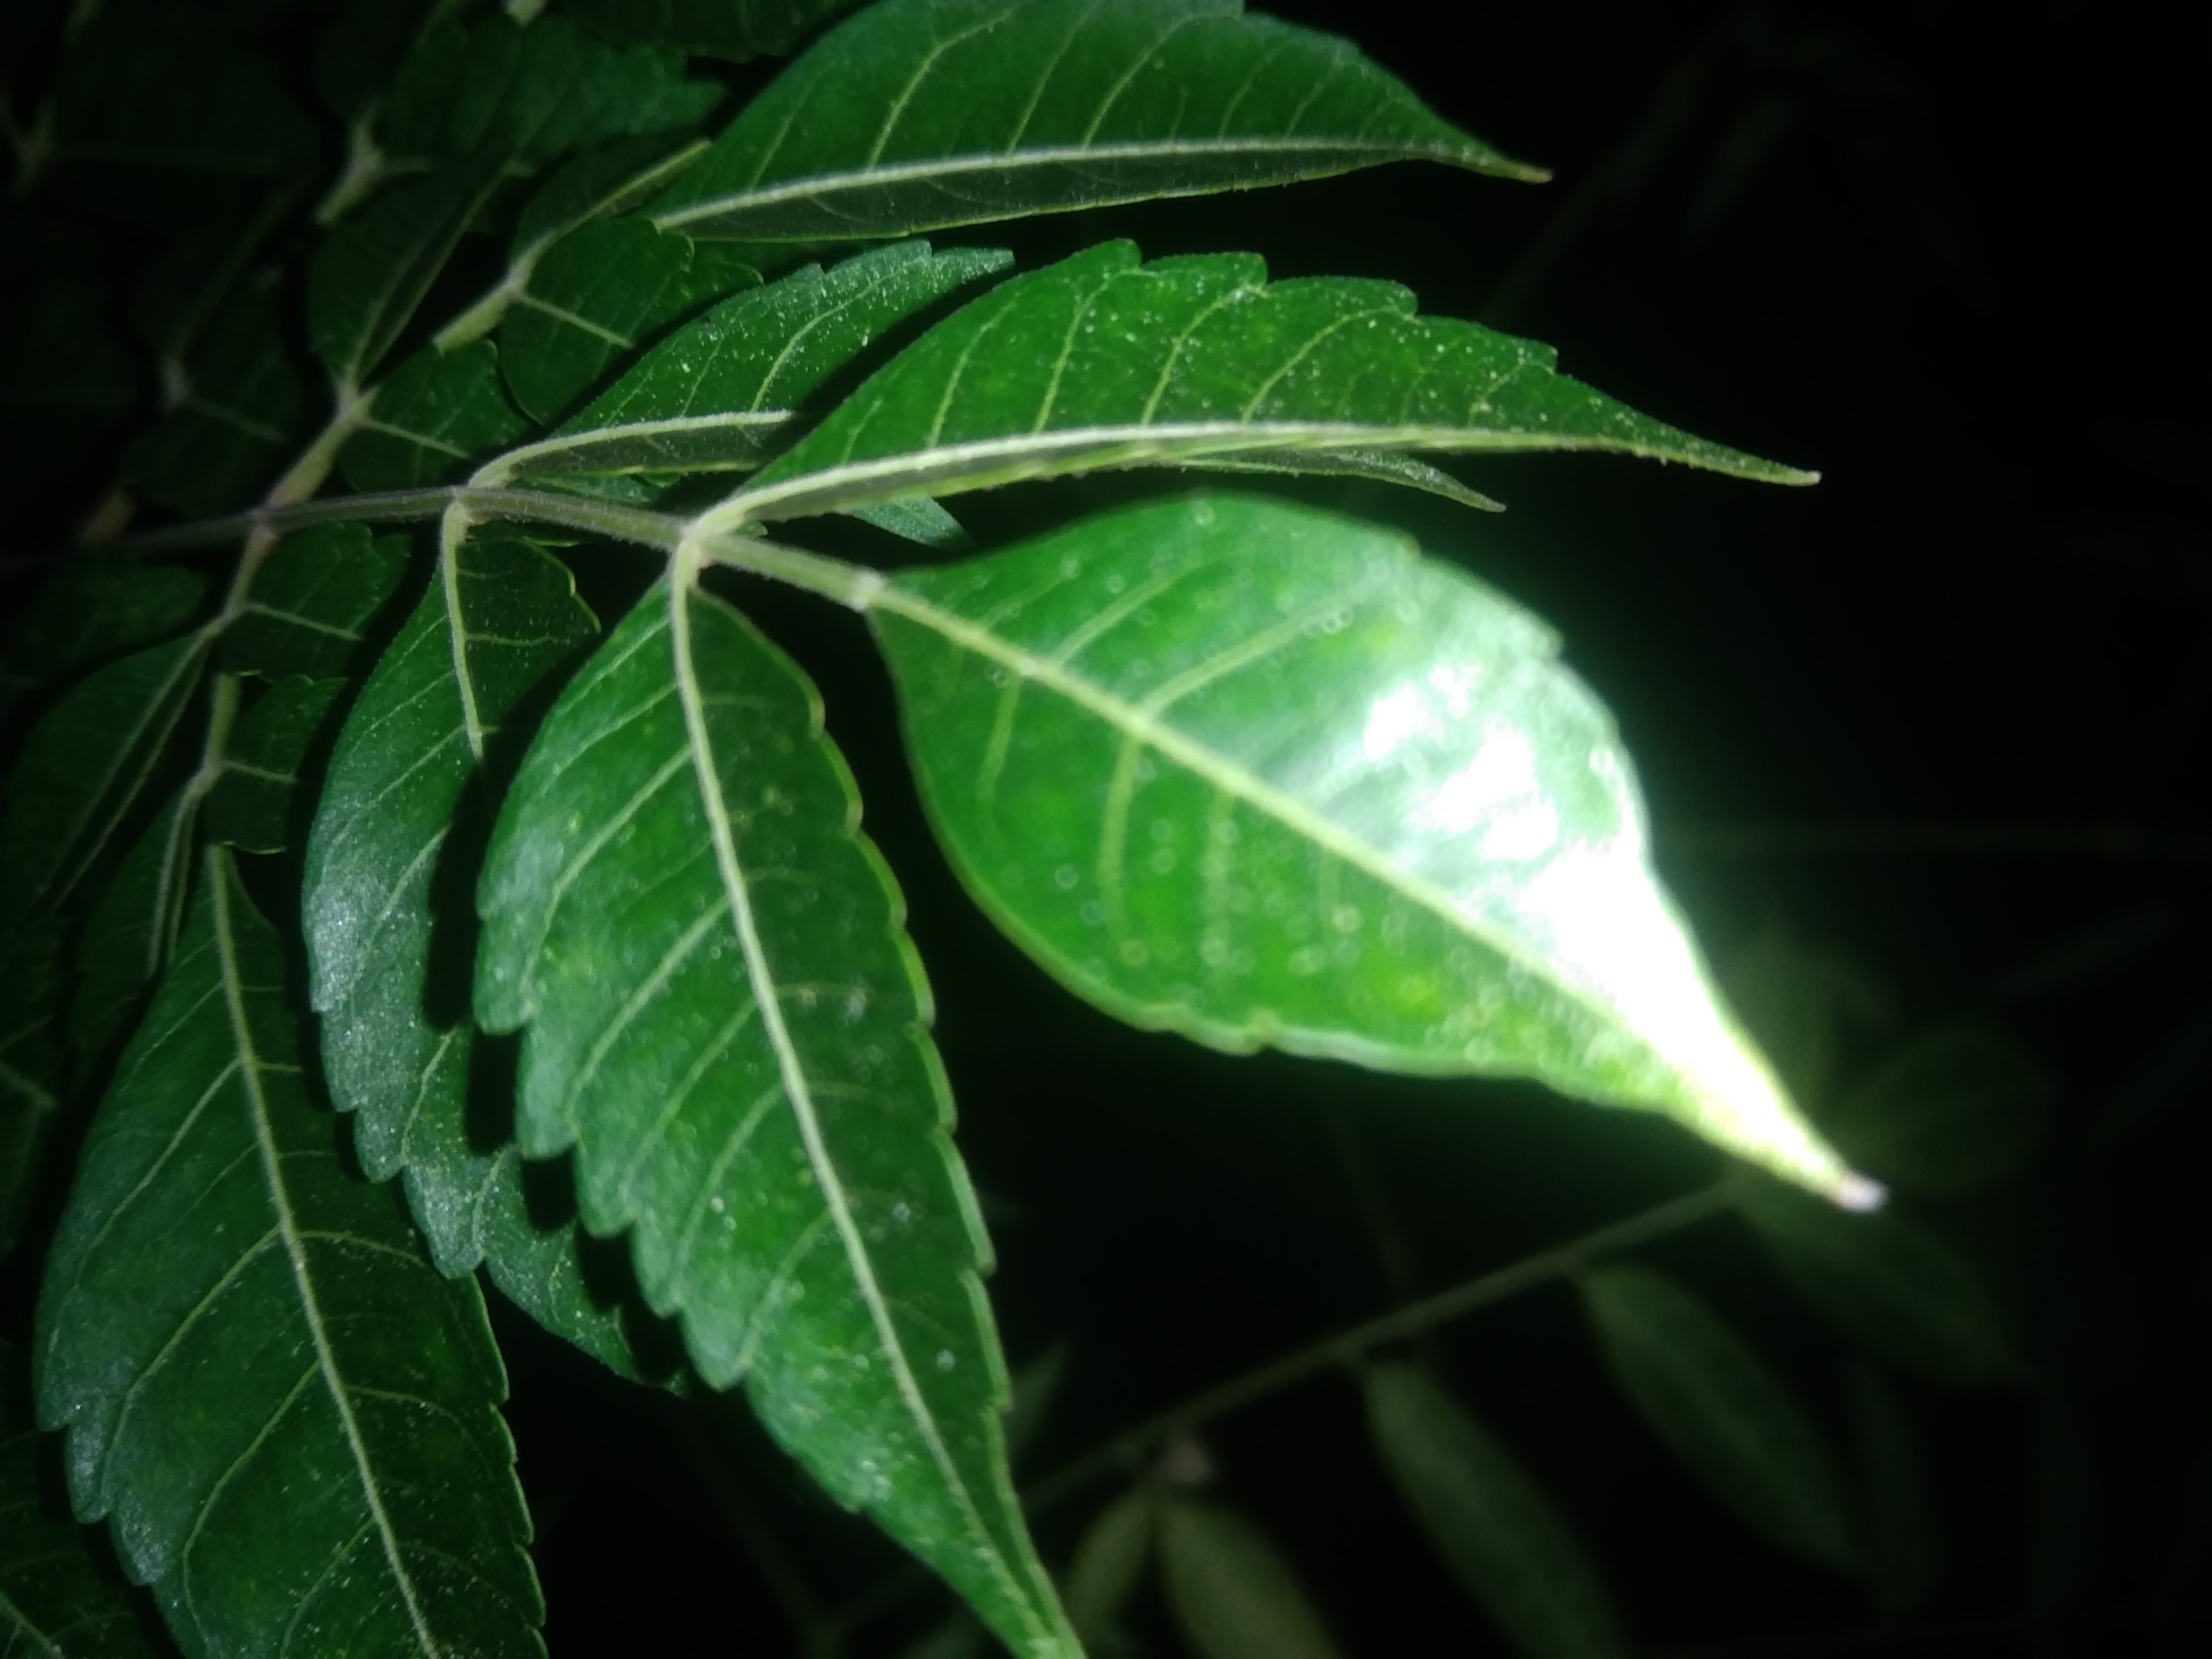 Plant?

neem
